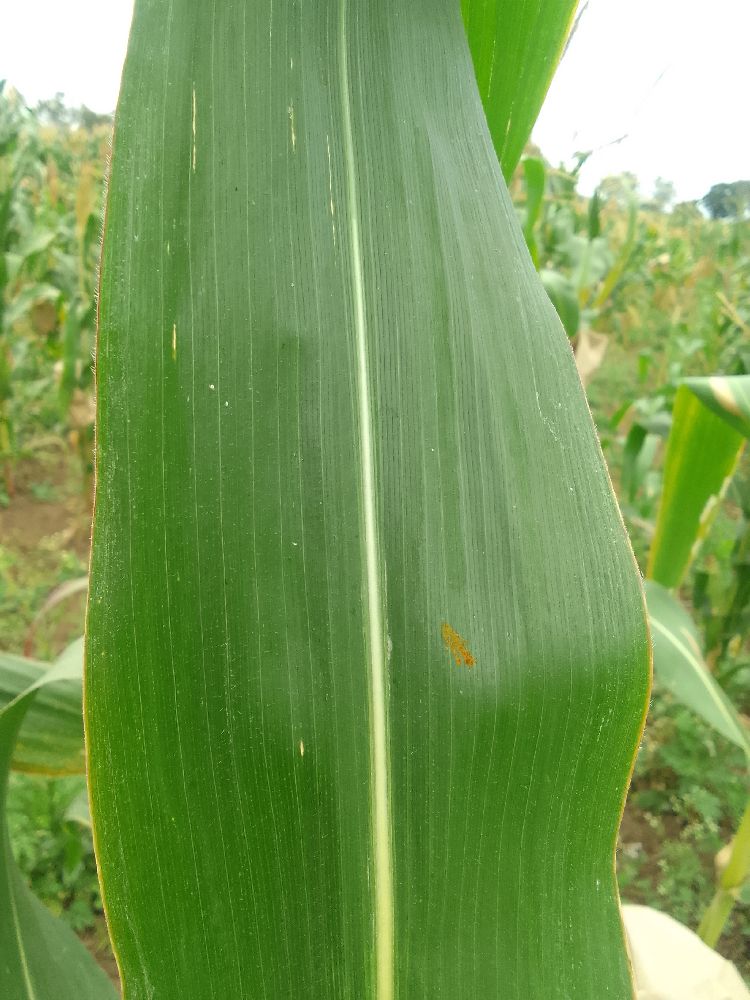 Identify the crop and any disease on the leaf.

maize, healthy
